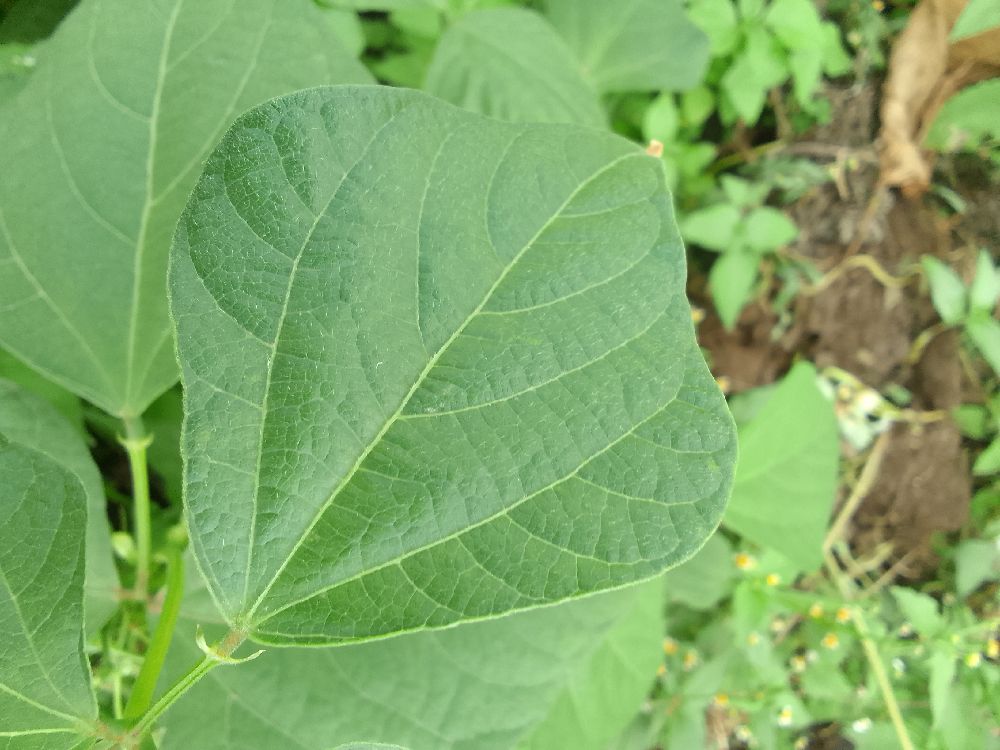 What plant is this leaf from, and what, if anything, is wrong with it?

common bean, healthy
